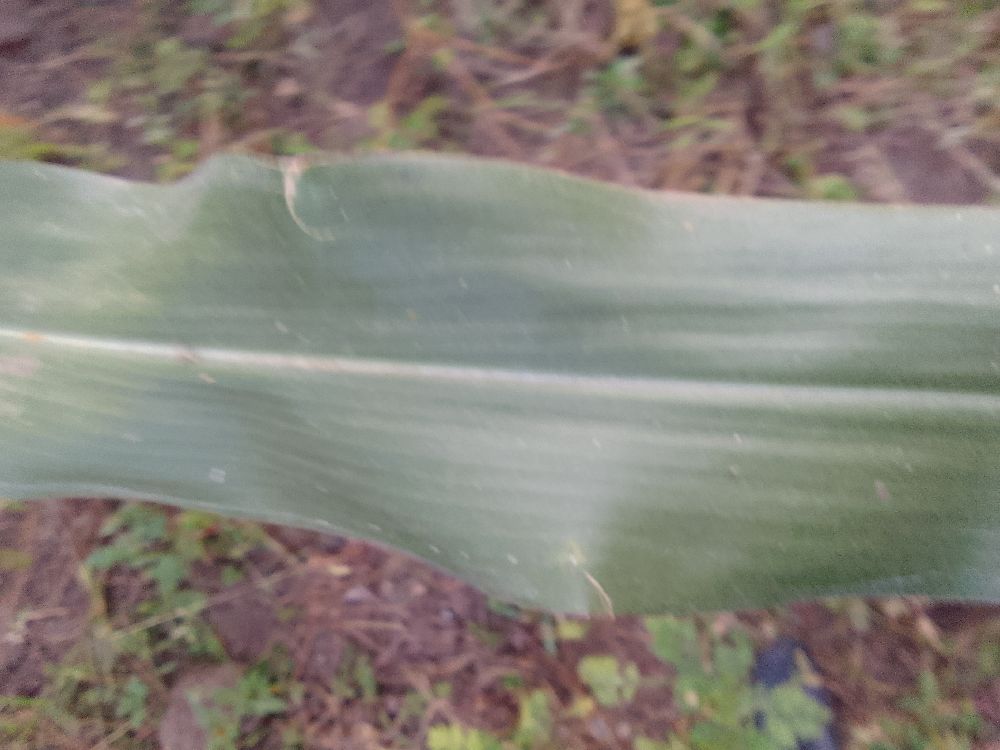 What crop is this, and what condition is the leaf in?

maize, healthy
